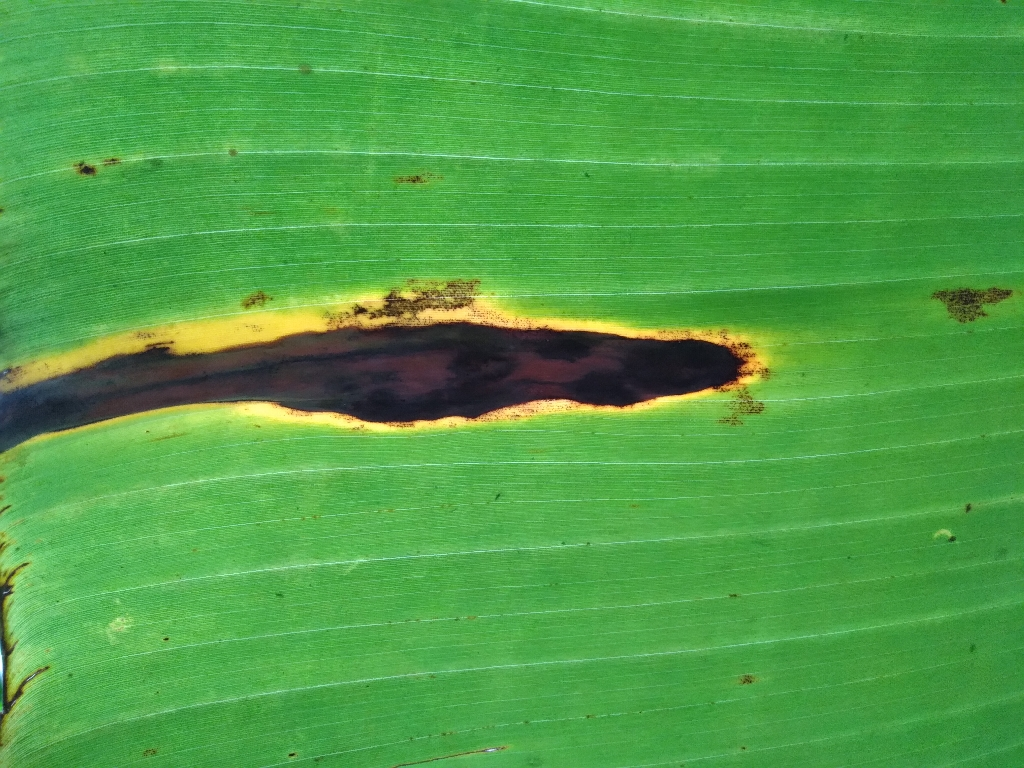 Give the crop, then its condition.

banana, black sigatoka
